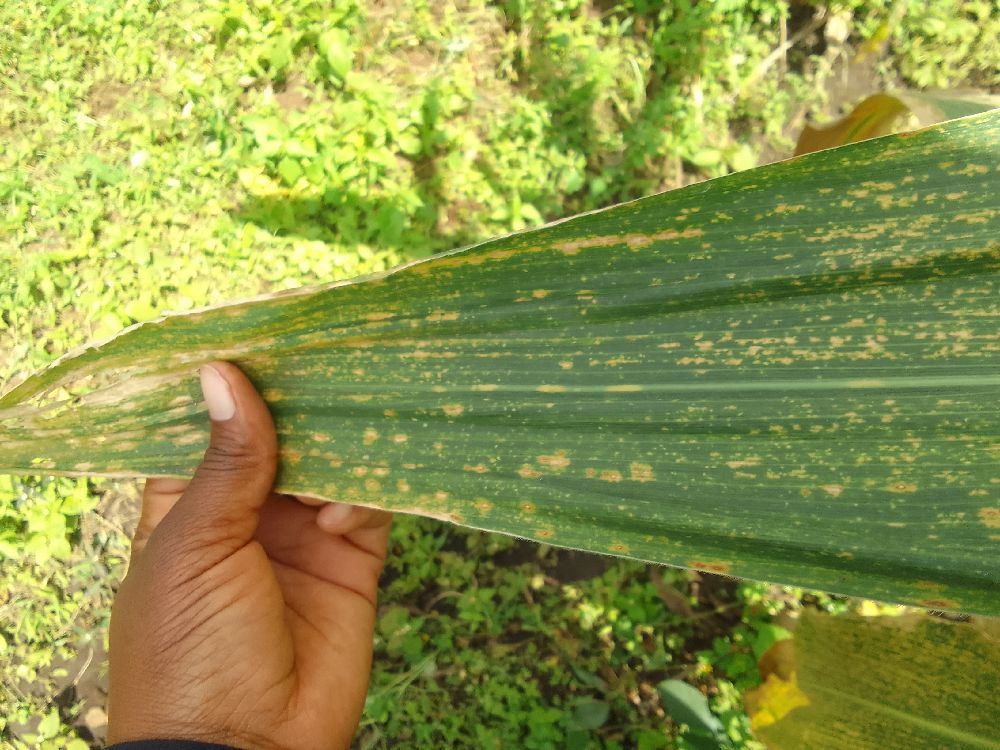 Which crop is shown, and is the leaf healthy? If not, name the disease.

maize, maize lethal necrosis
